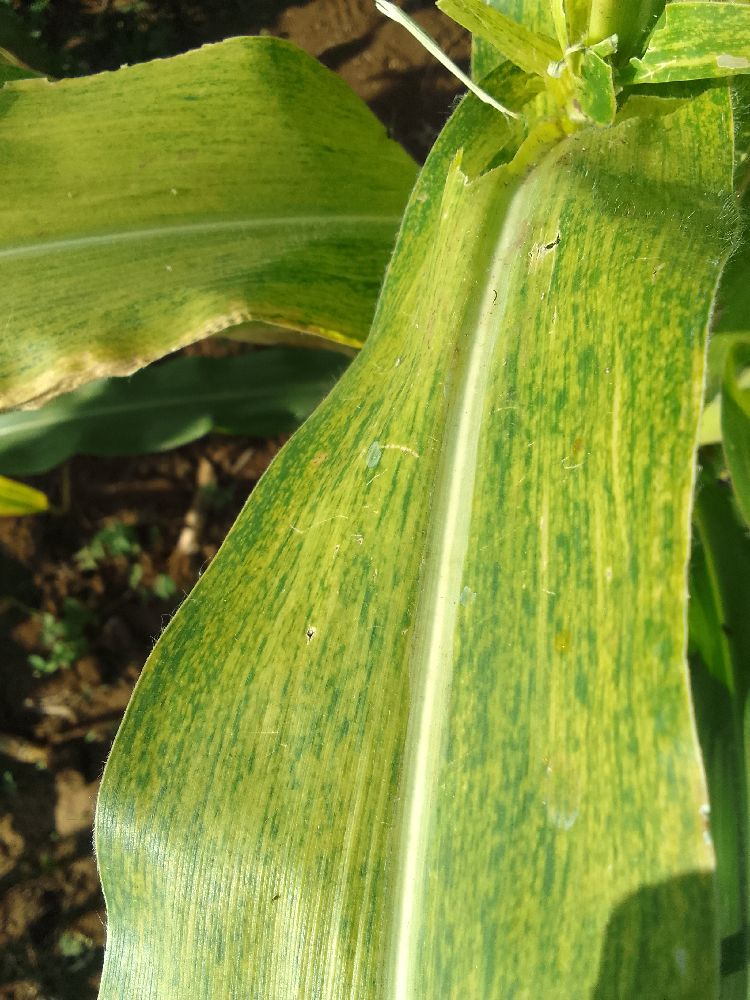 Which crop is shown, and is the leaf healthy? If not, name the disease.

maize, maize lethal necrosis
